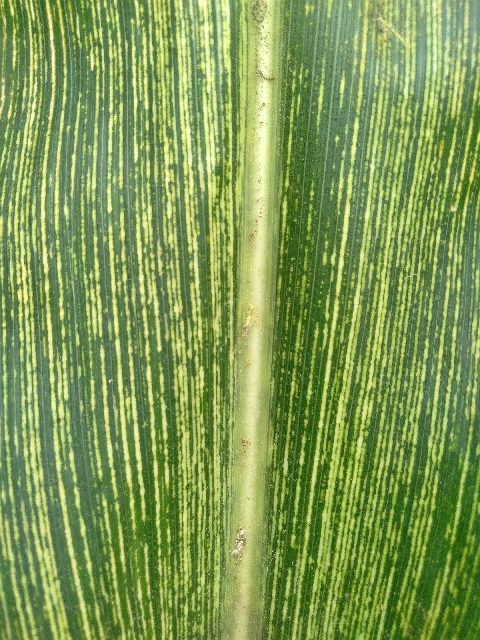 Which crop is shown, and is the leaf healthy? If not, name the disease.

maize, maize streak virus
